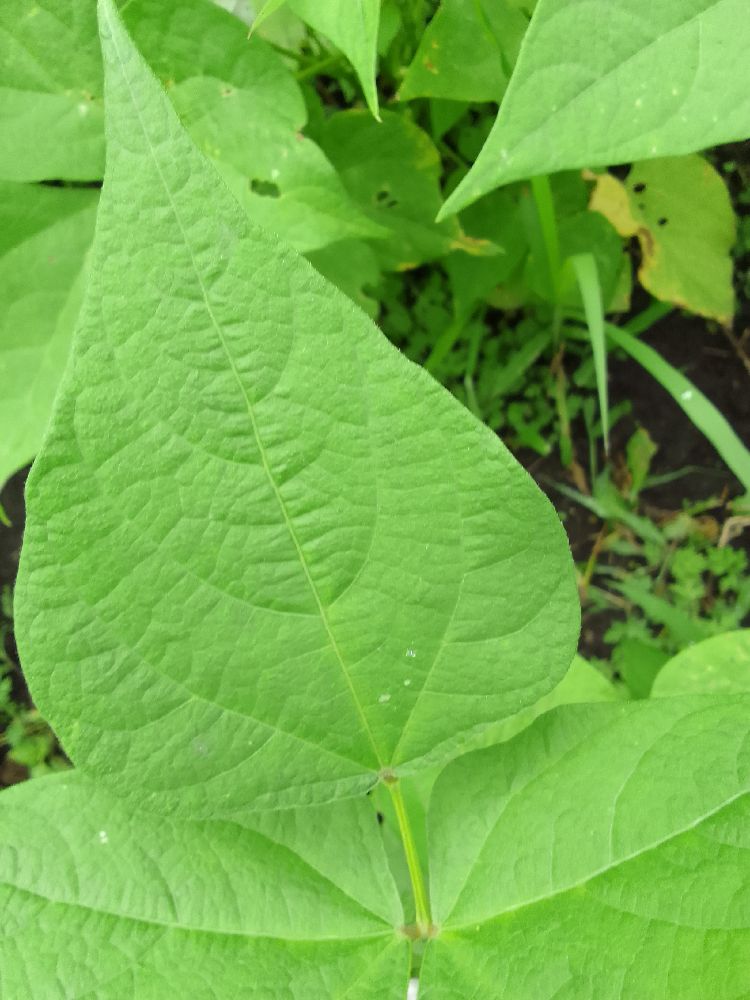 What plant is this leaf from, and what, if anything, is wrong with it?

common bean, healthy
